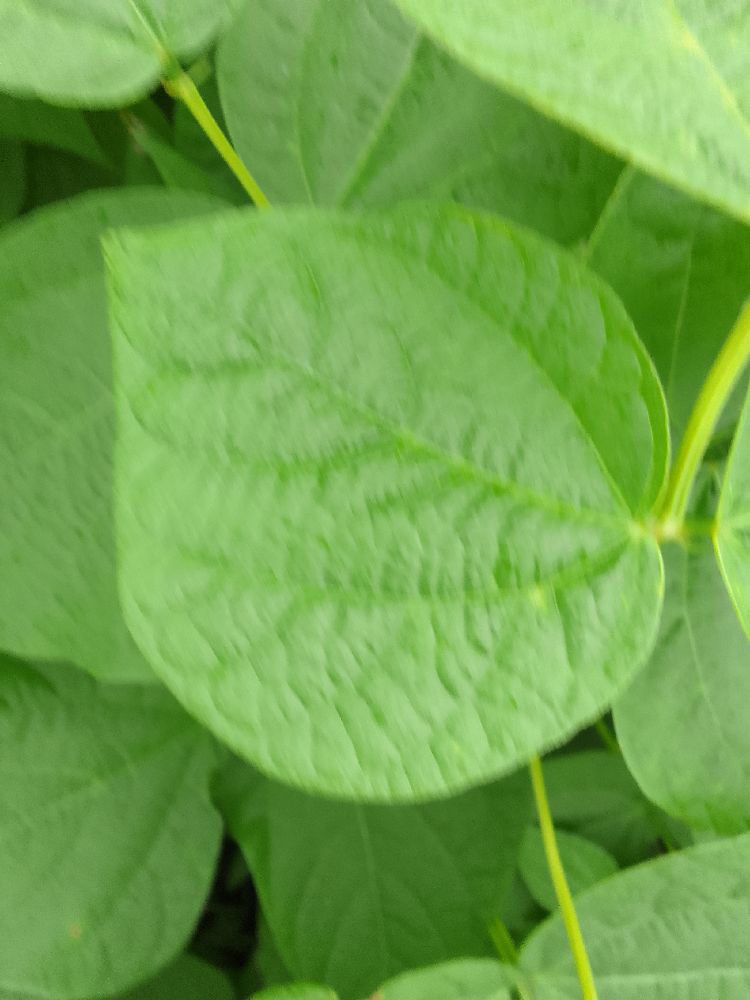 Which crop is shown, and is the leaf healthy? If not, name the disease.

common bean, healthy
